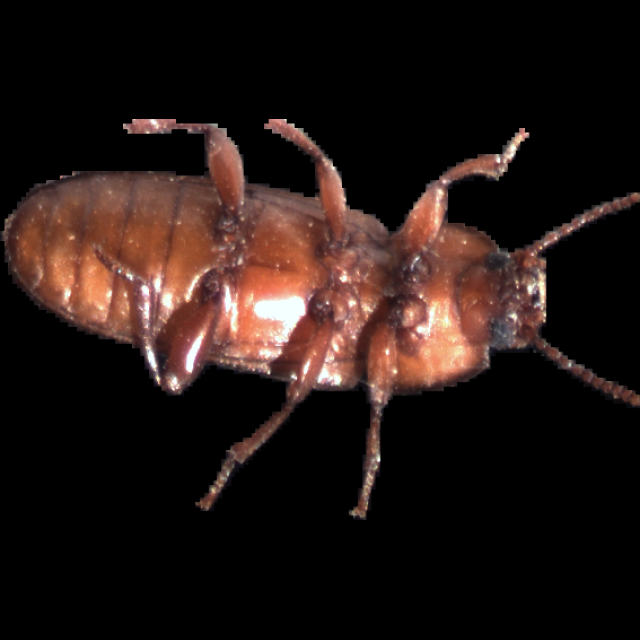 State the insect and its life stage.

mealworm beetle
